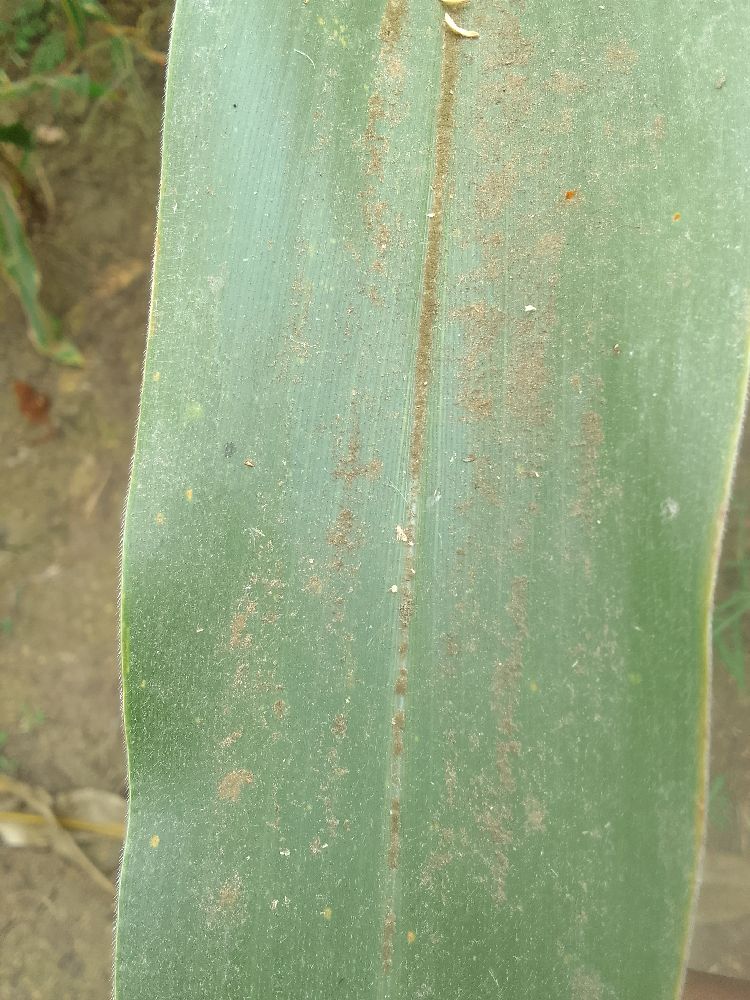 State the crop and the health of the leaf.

maize, healthy
